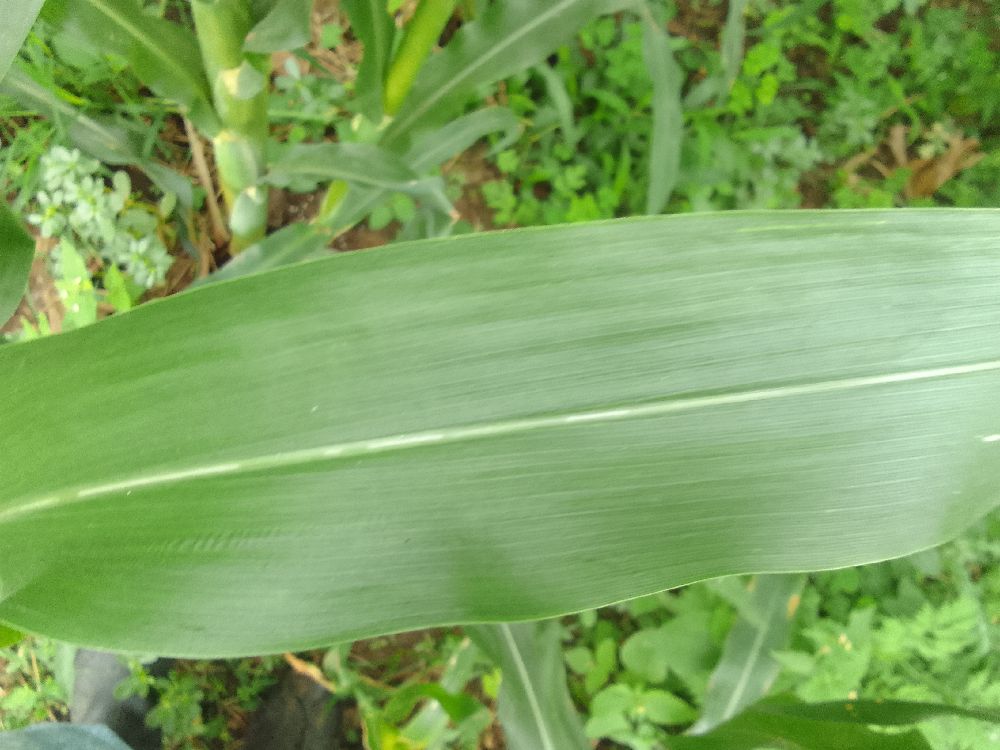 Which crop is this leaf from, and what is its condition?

maize, healthy
